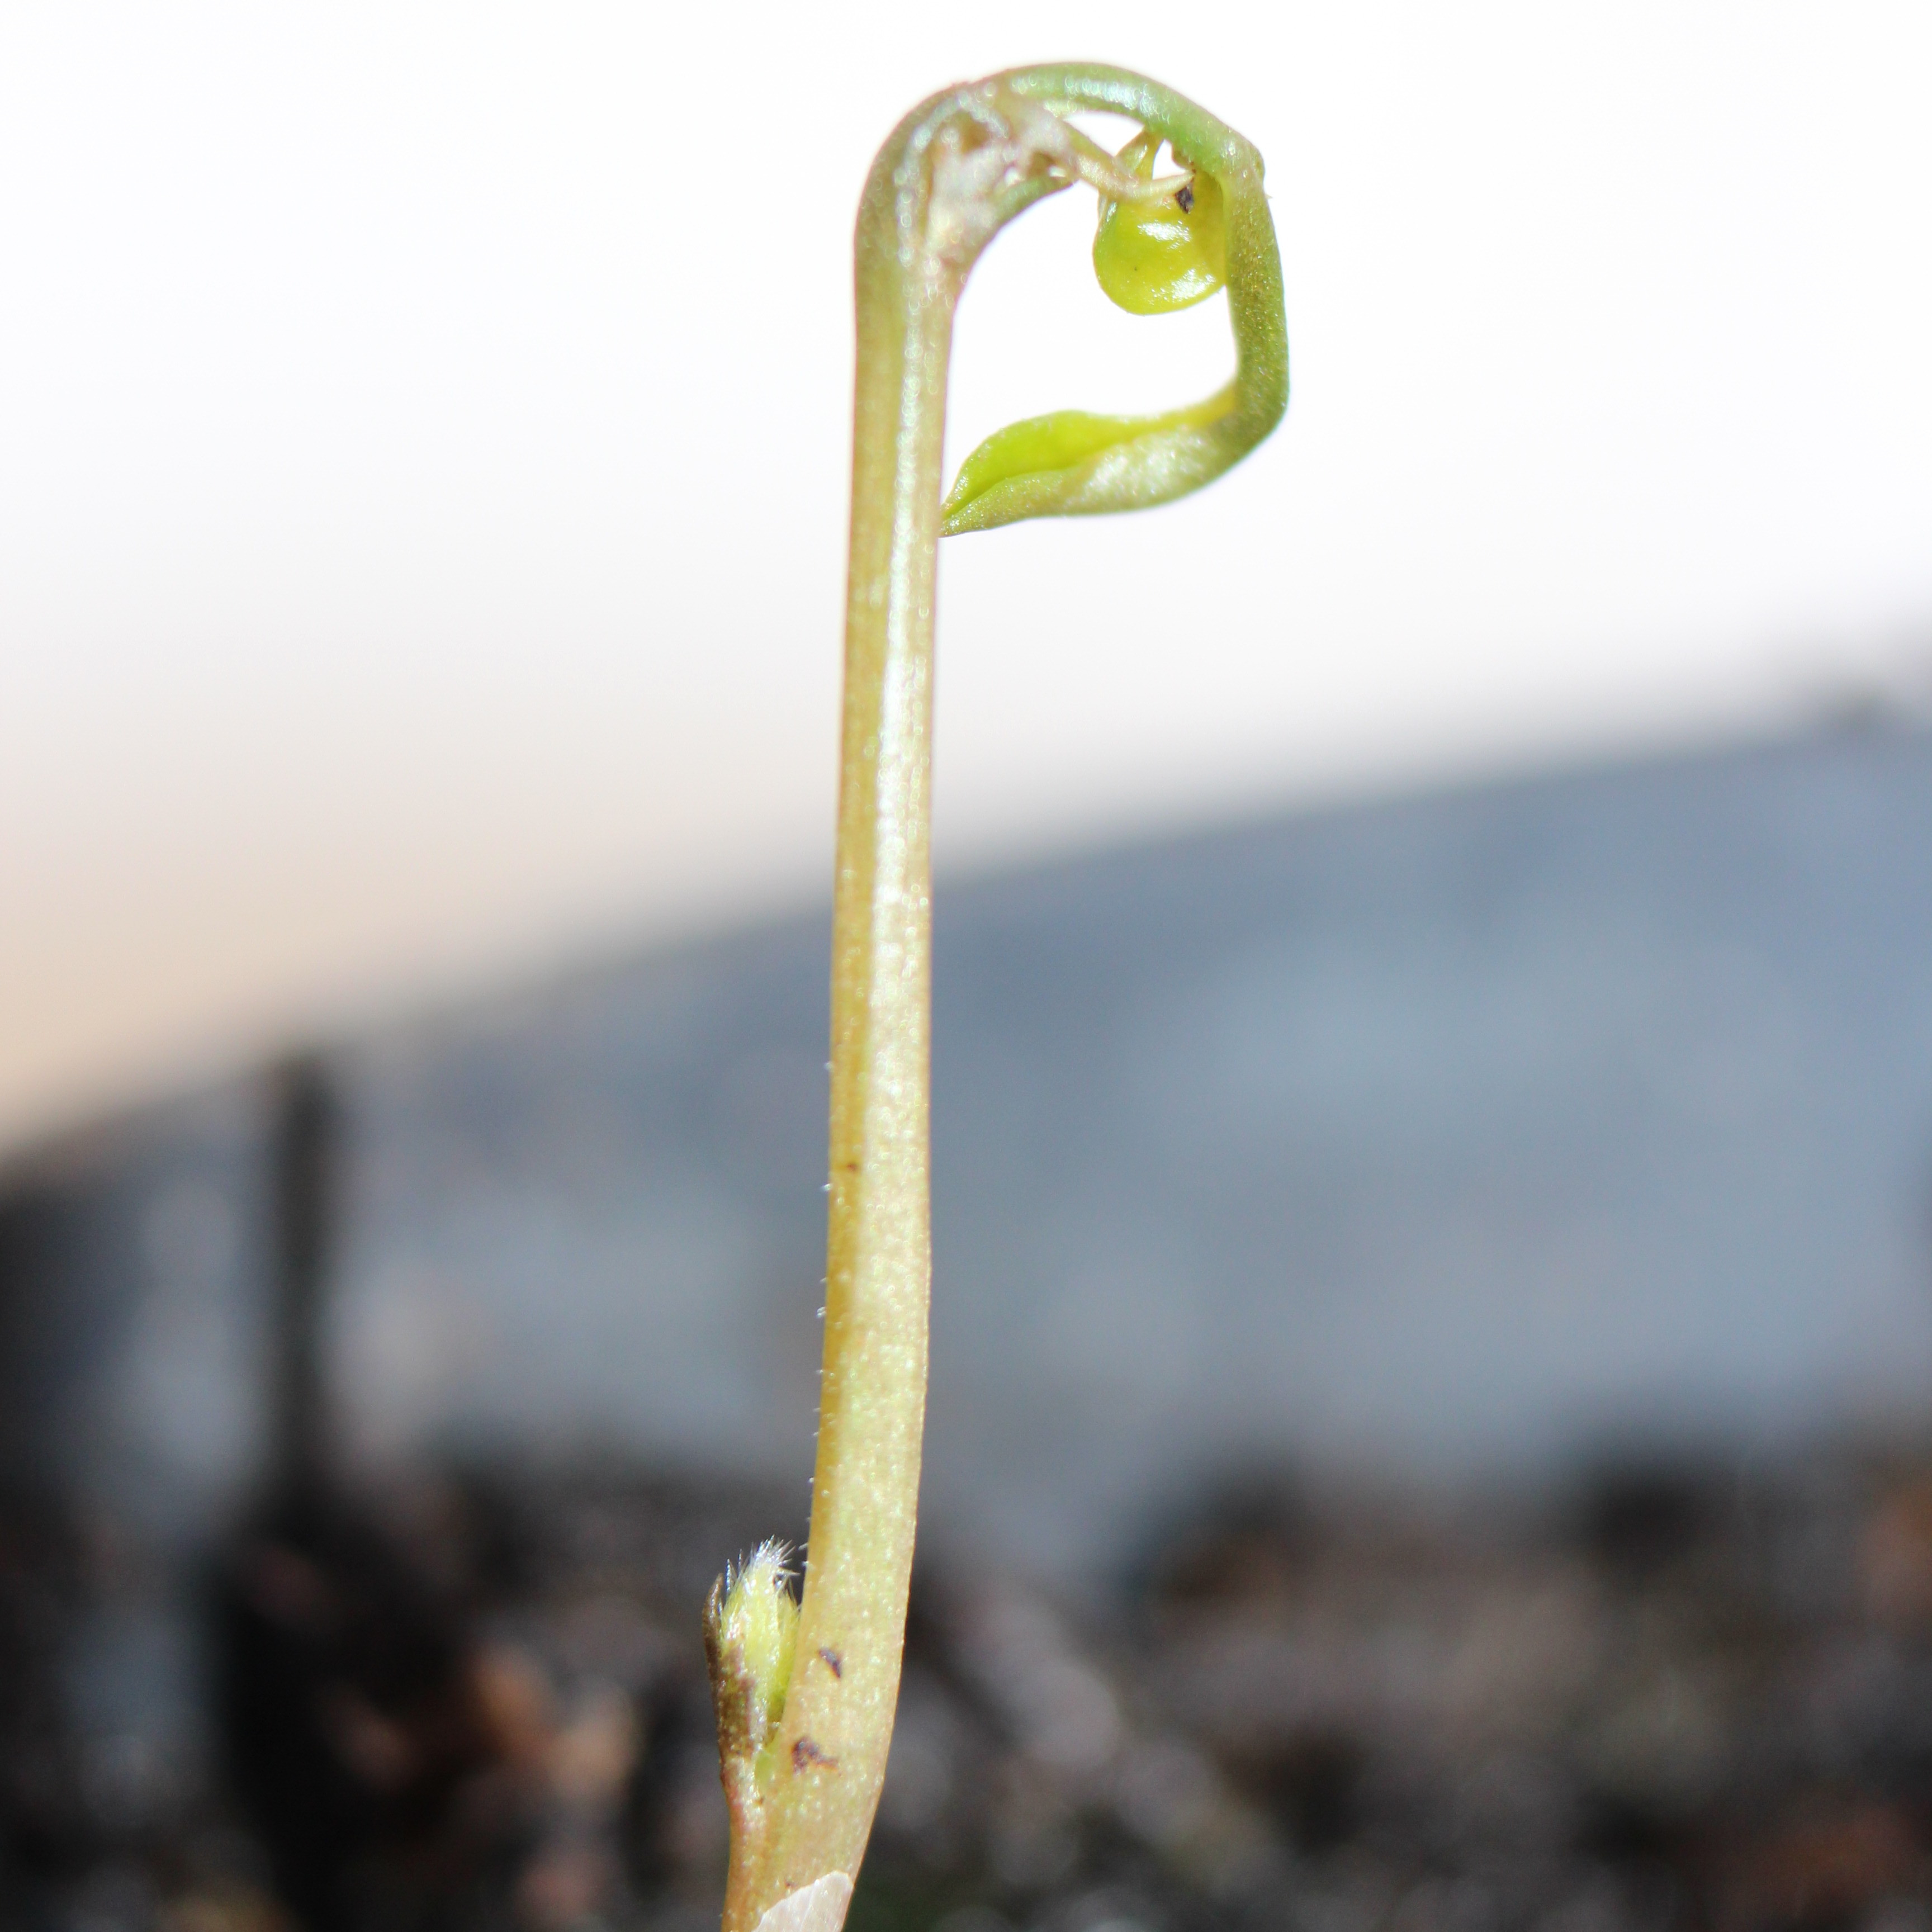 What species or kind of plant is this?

Vicia sativa
